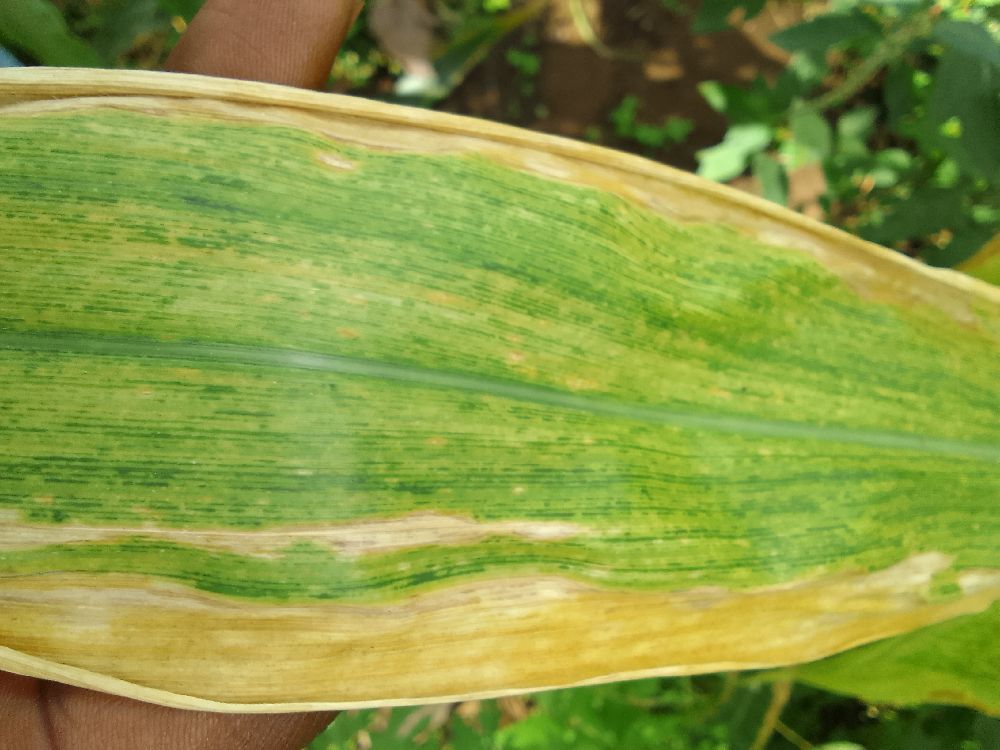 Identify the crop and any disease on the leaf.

maize, maize lethal necrosis
